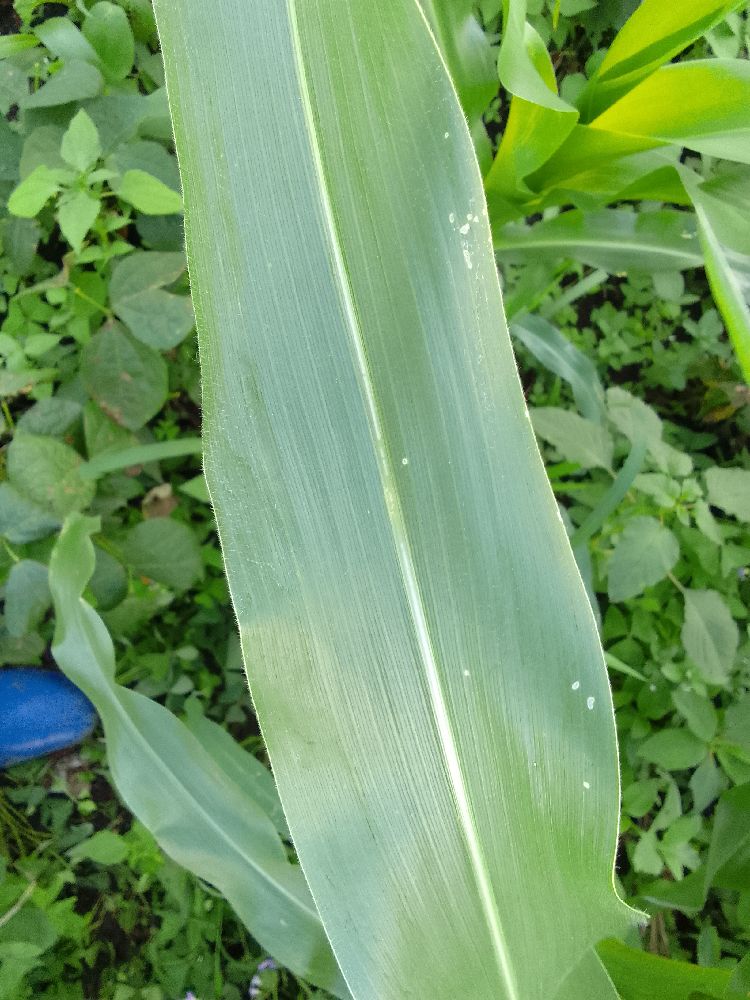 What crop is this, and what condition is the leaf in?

maize, healthy
